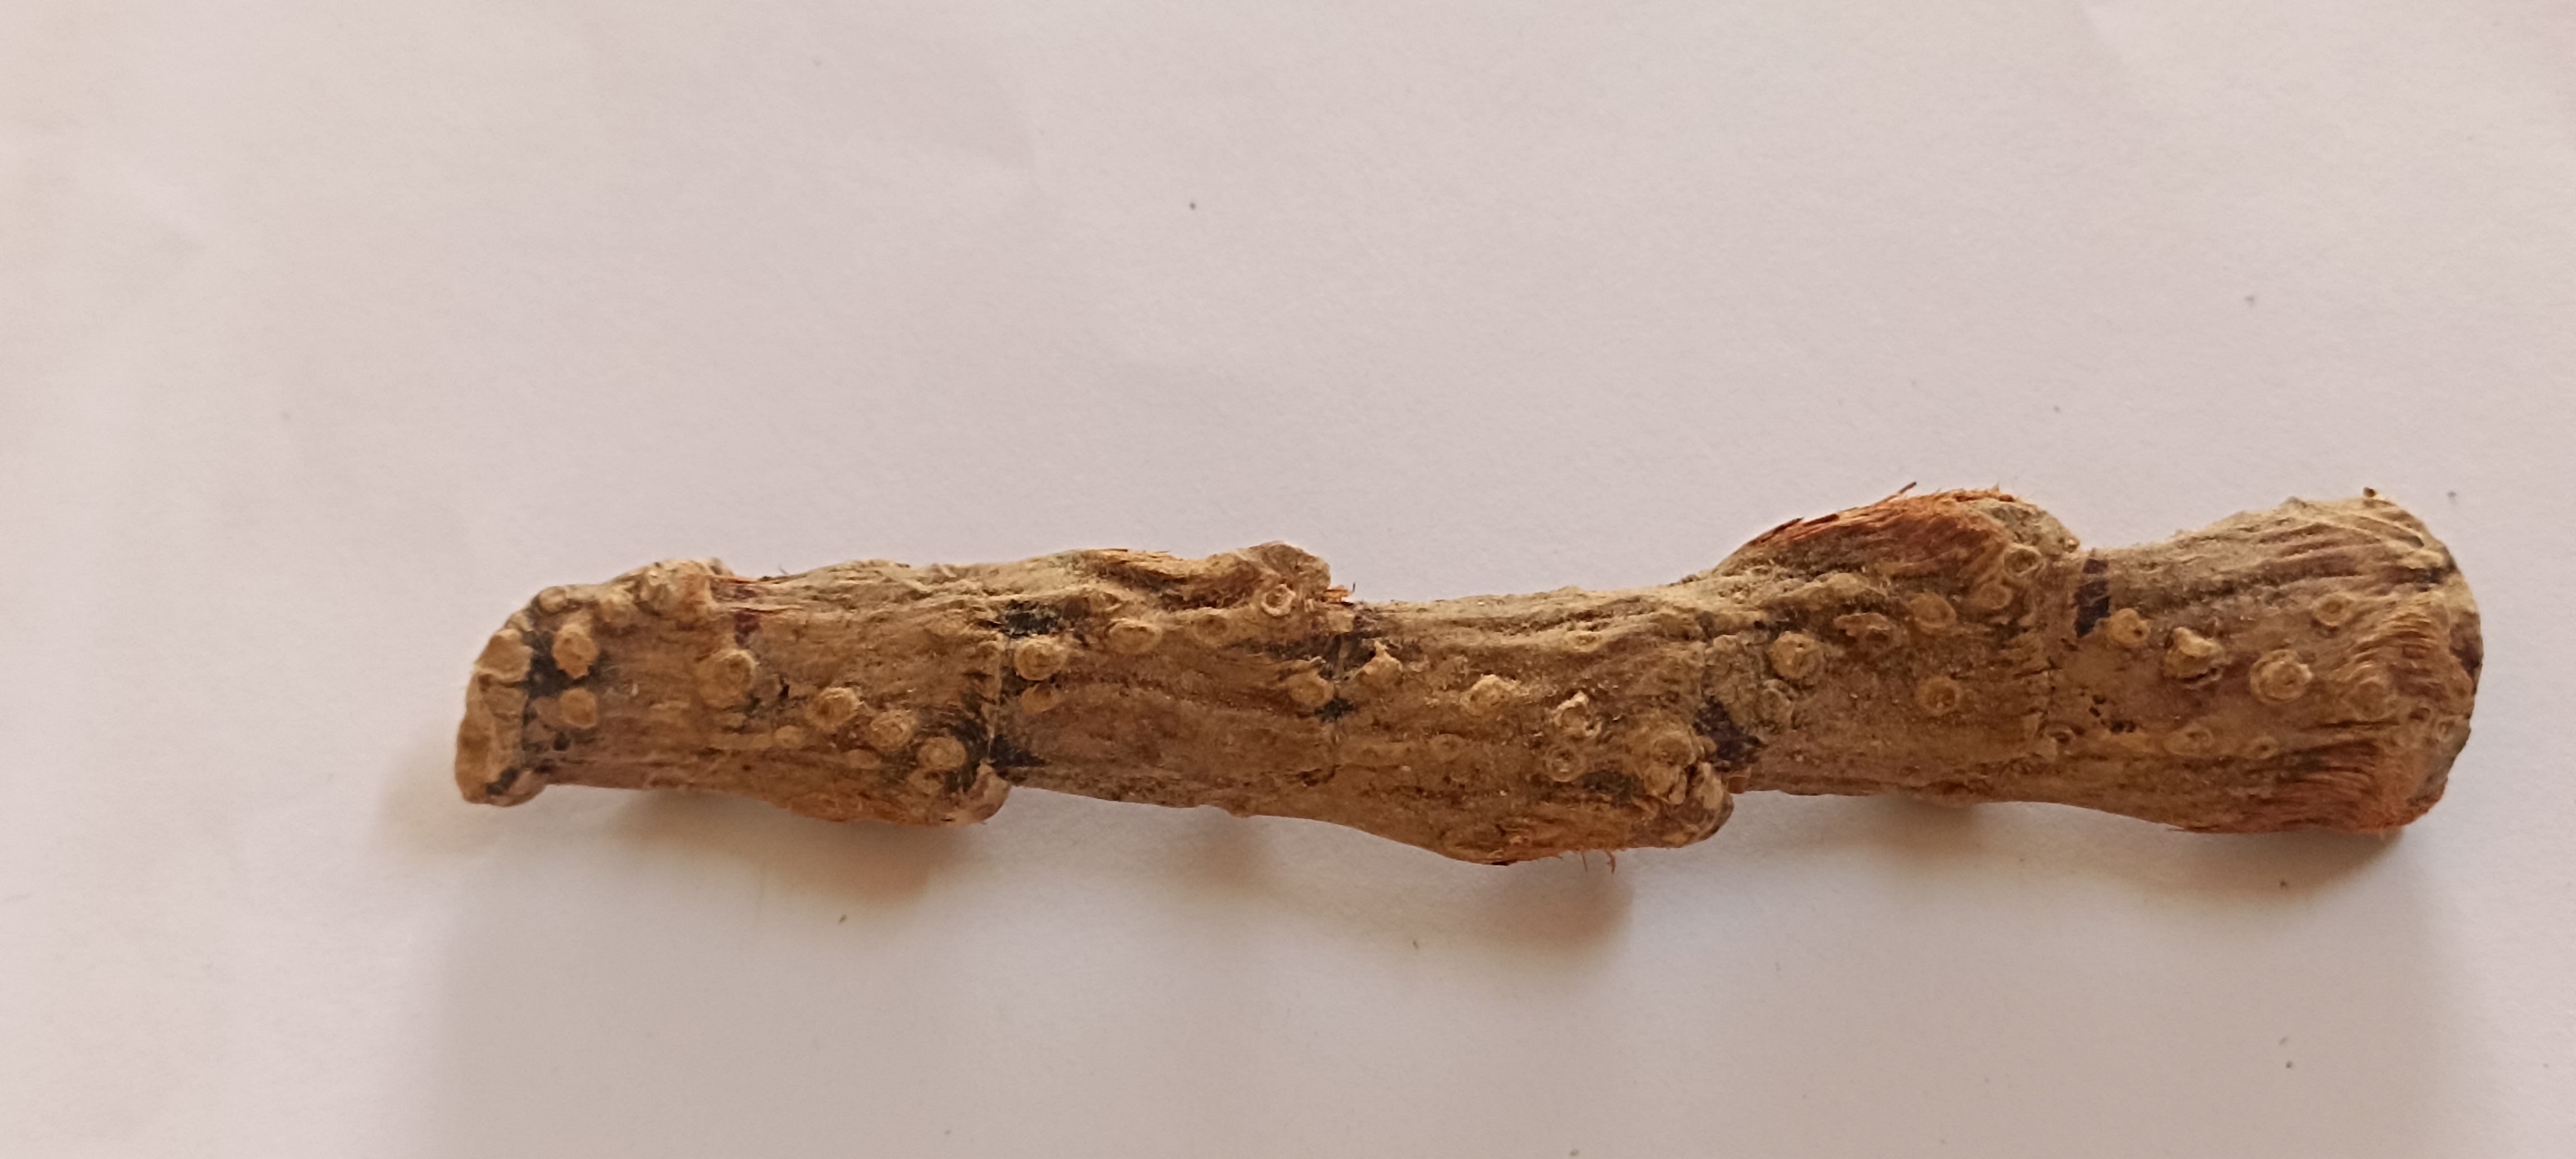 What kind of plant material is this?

vekhand
